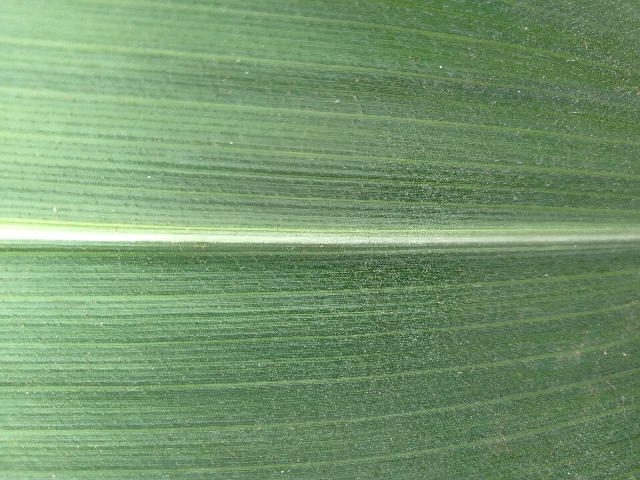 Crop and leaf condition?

maize, healthy
